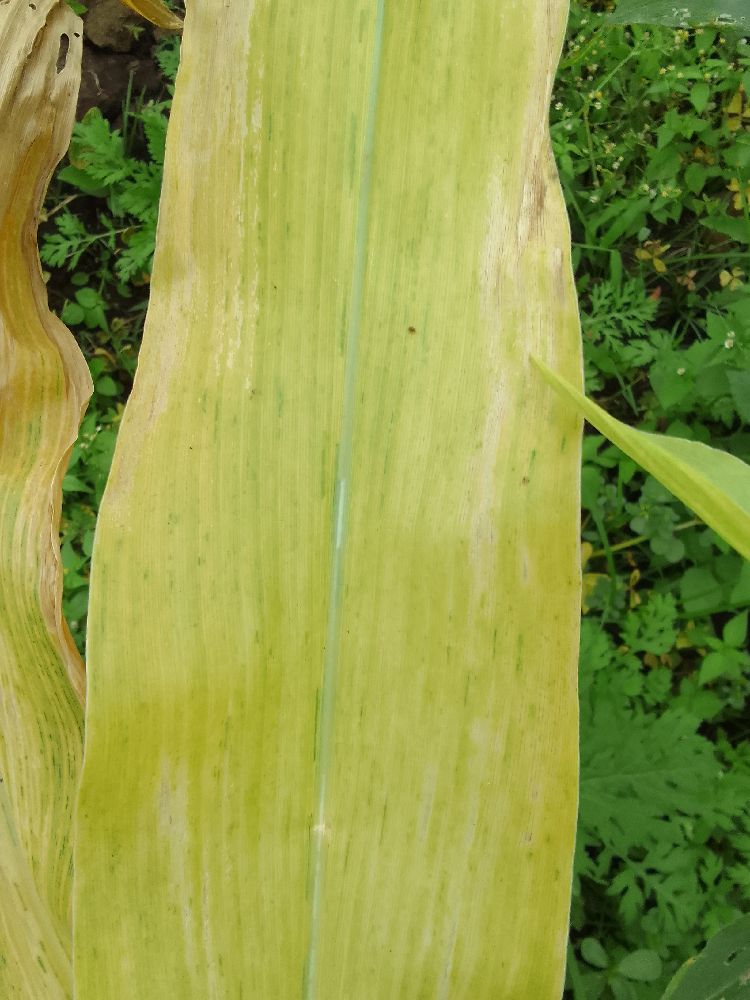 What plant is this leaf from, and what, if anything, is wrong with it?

maize, maize lethal necrosis
